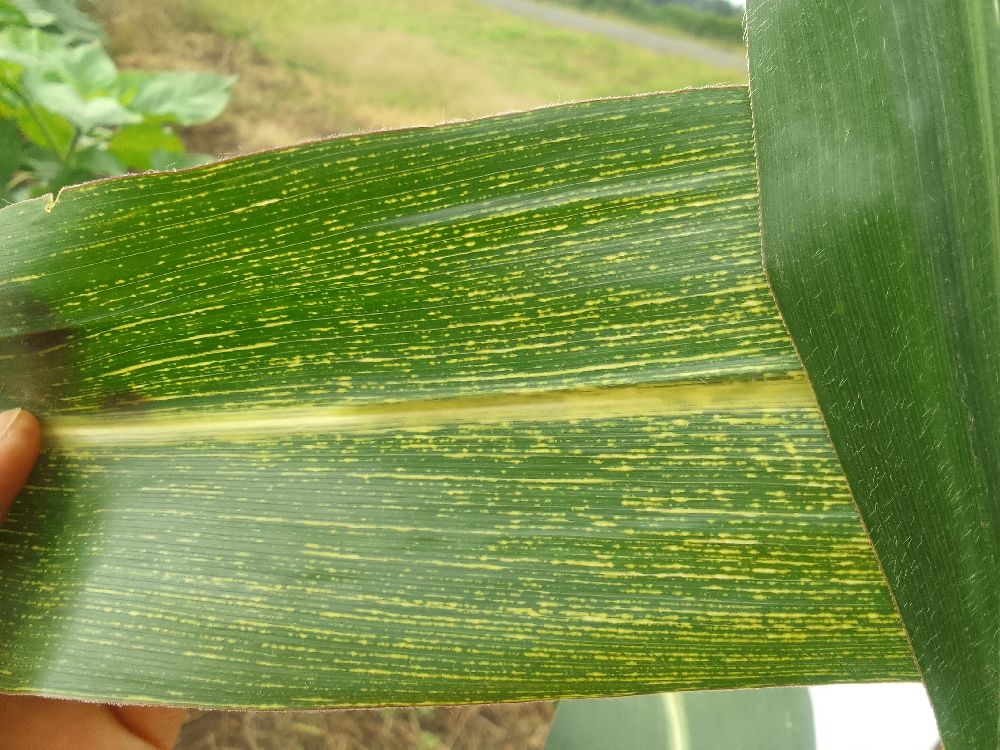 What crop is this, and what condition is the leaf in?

maize, maize streak virus
